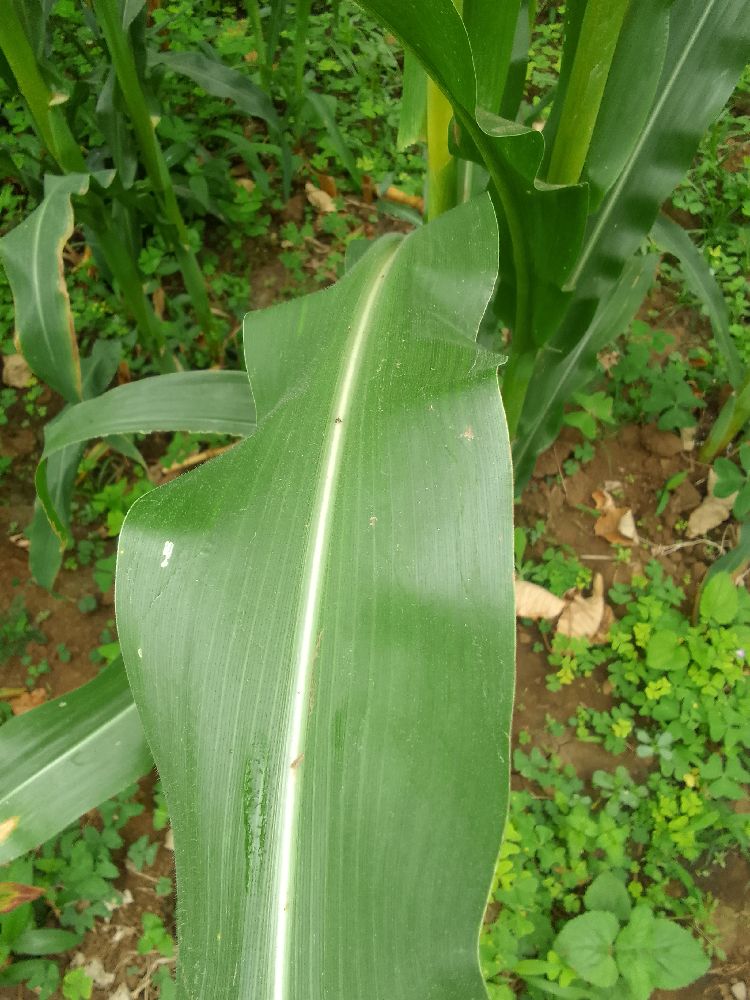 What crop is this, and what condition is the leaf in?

maize, healthy
